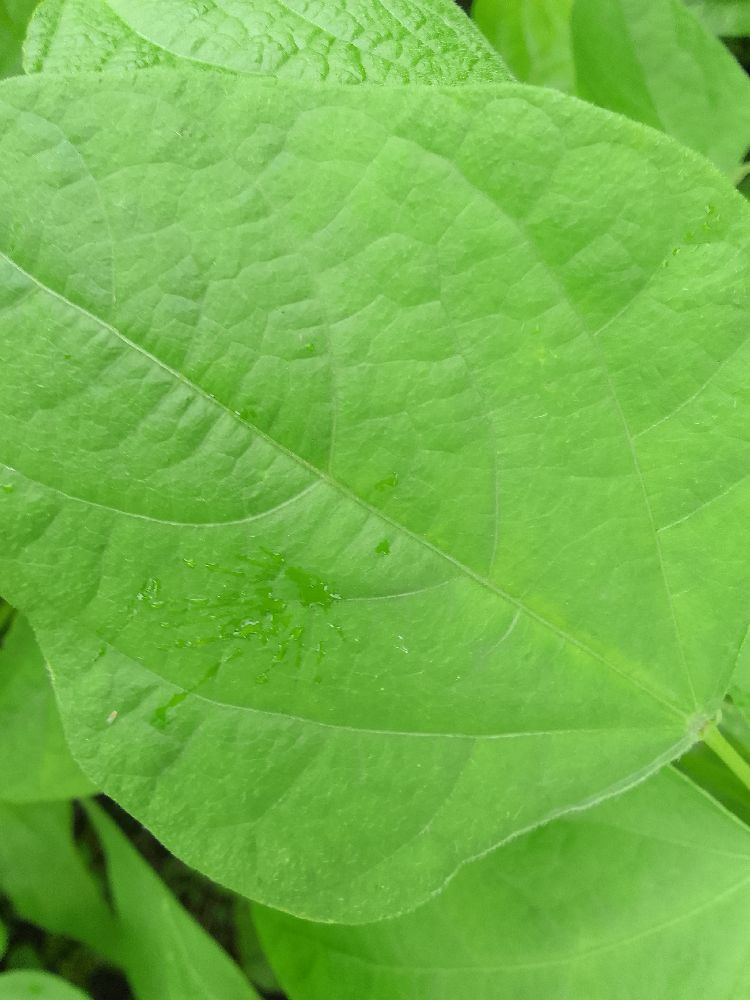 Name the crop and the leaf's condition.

maize, healthy
